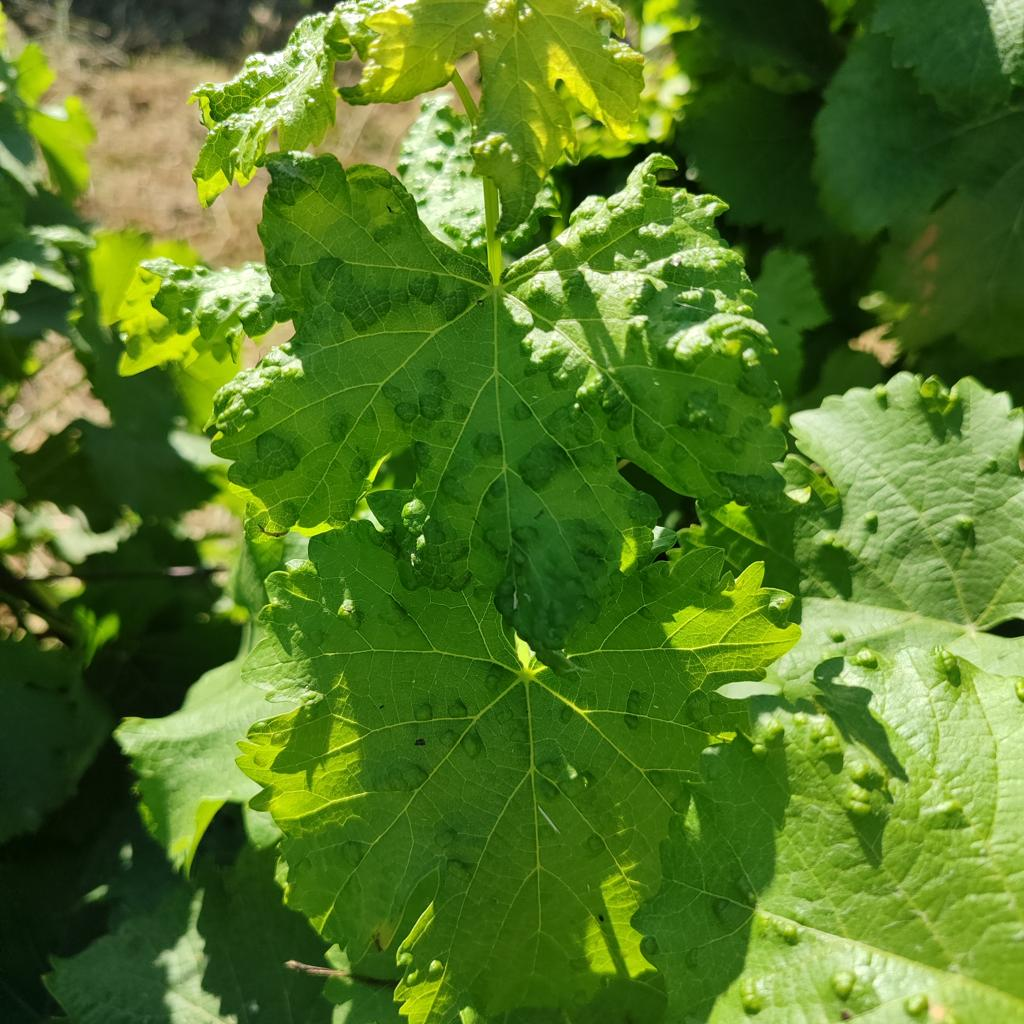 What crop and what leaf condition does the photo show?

grapevine, erineum mite
